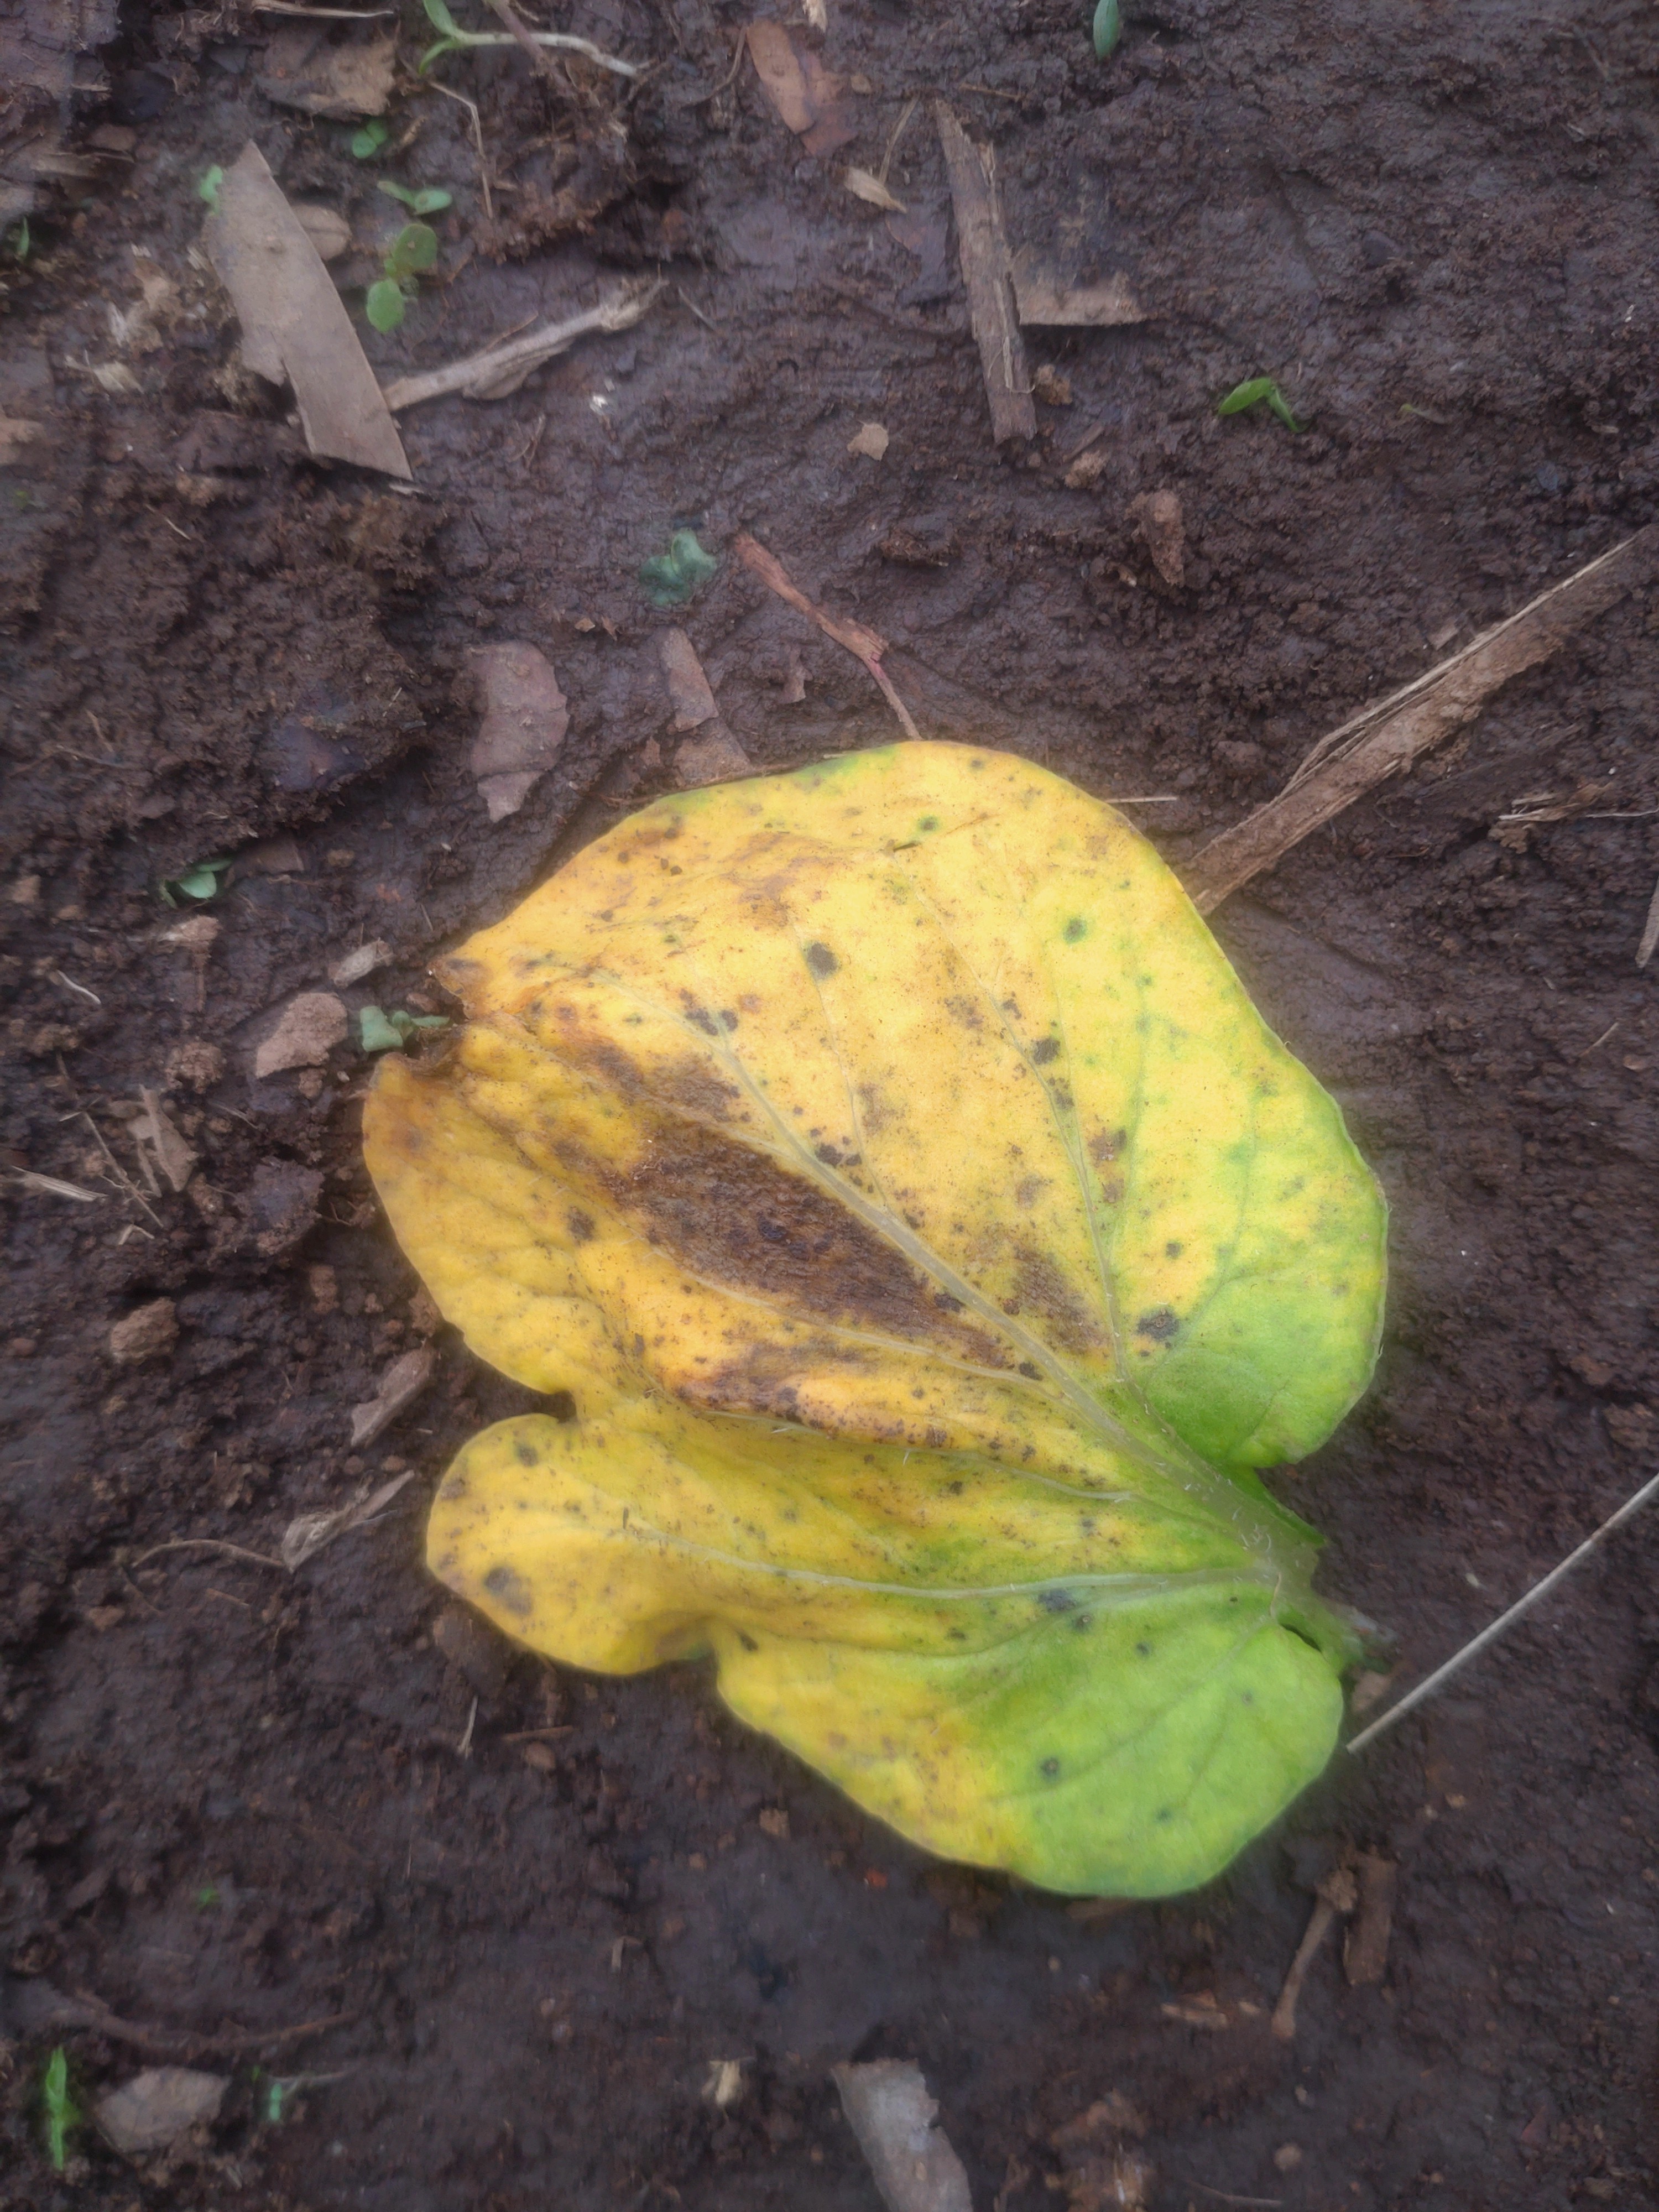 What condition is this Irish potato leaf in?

late blight
